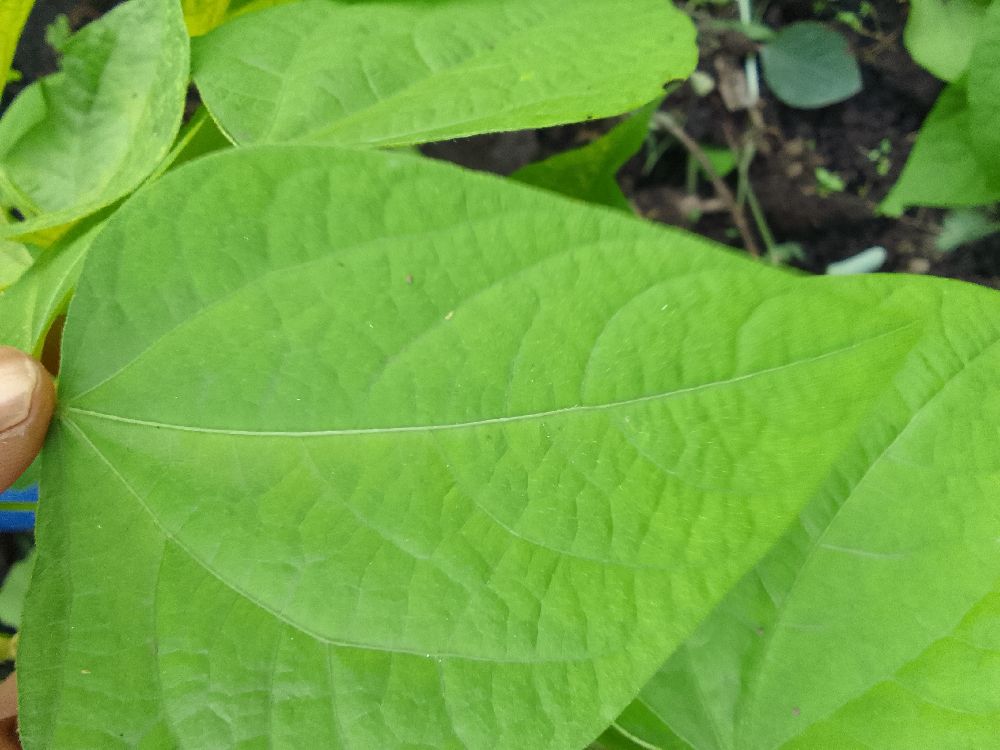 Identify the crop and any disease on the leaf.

common bean, healthy
